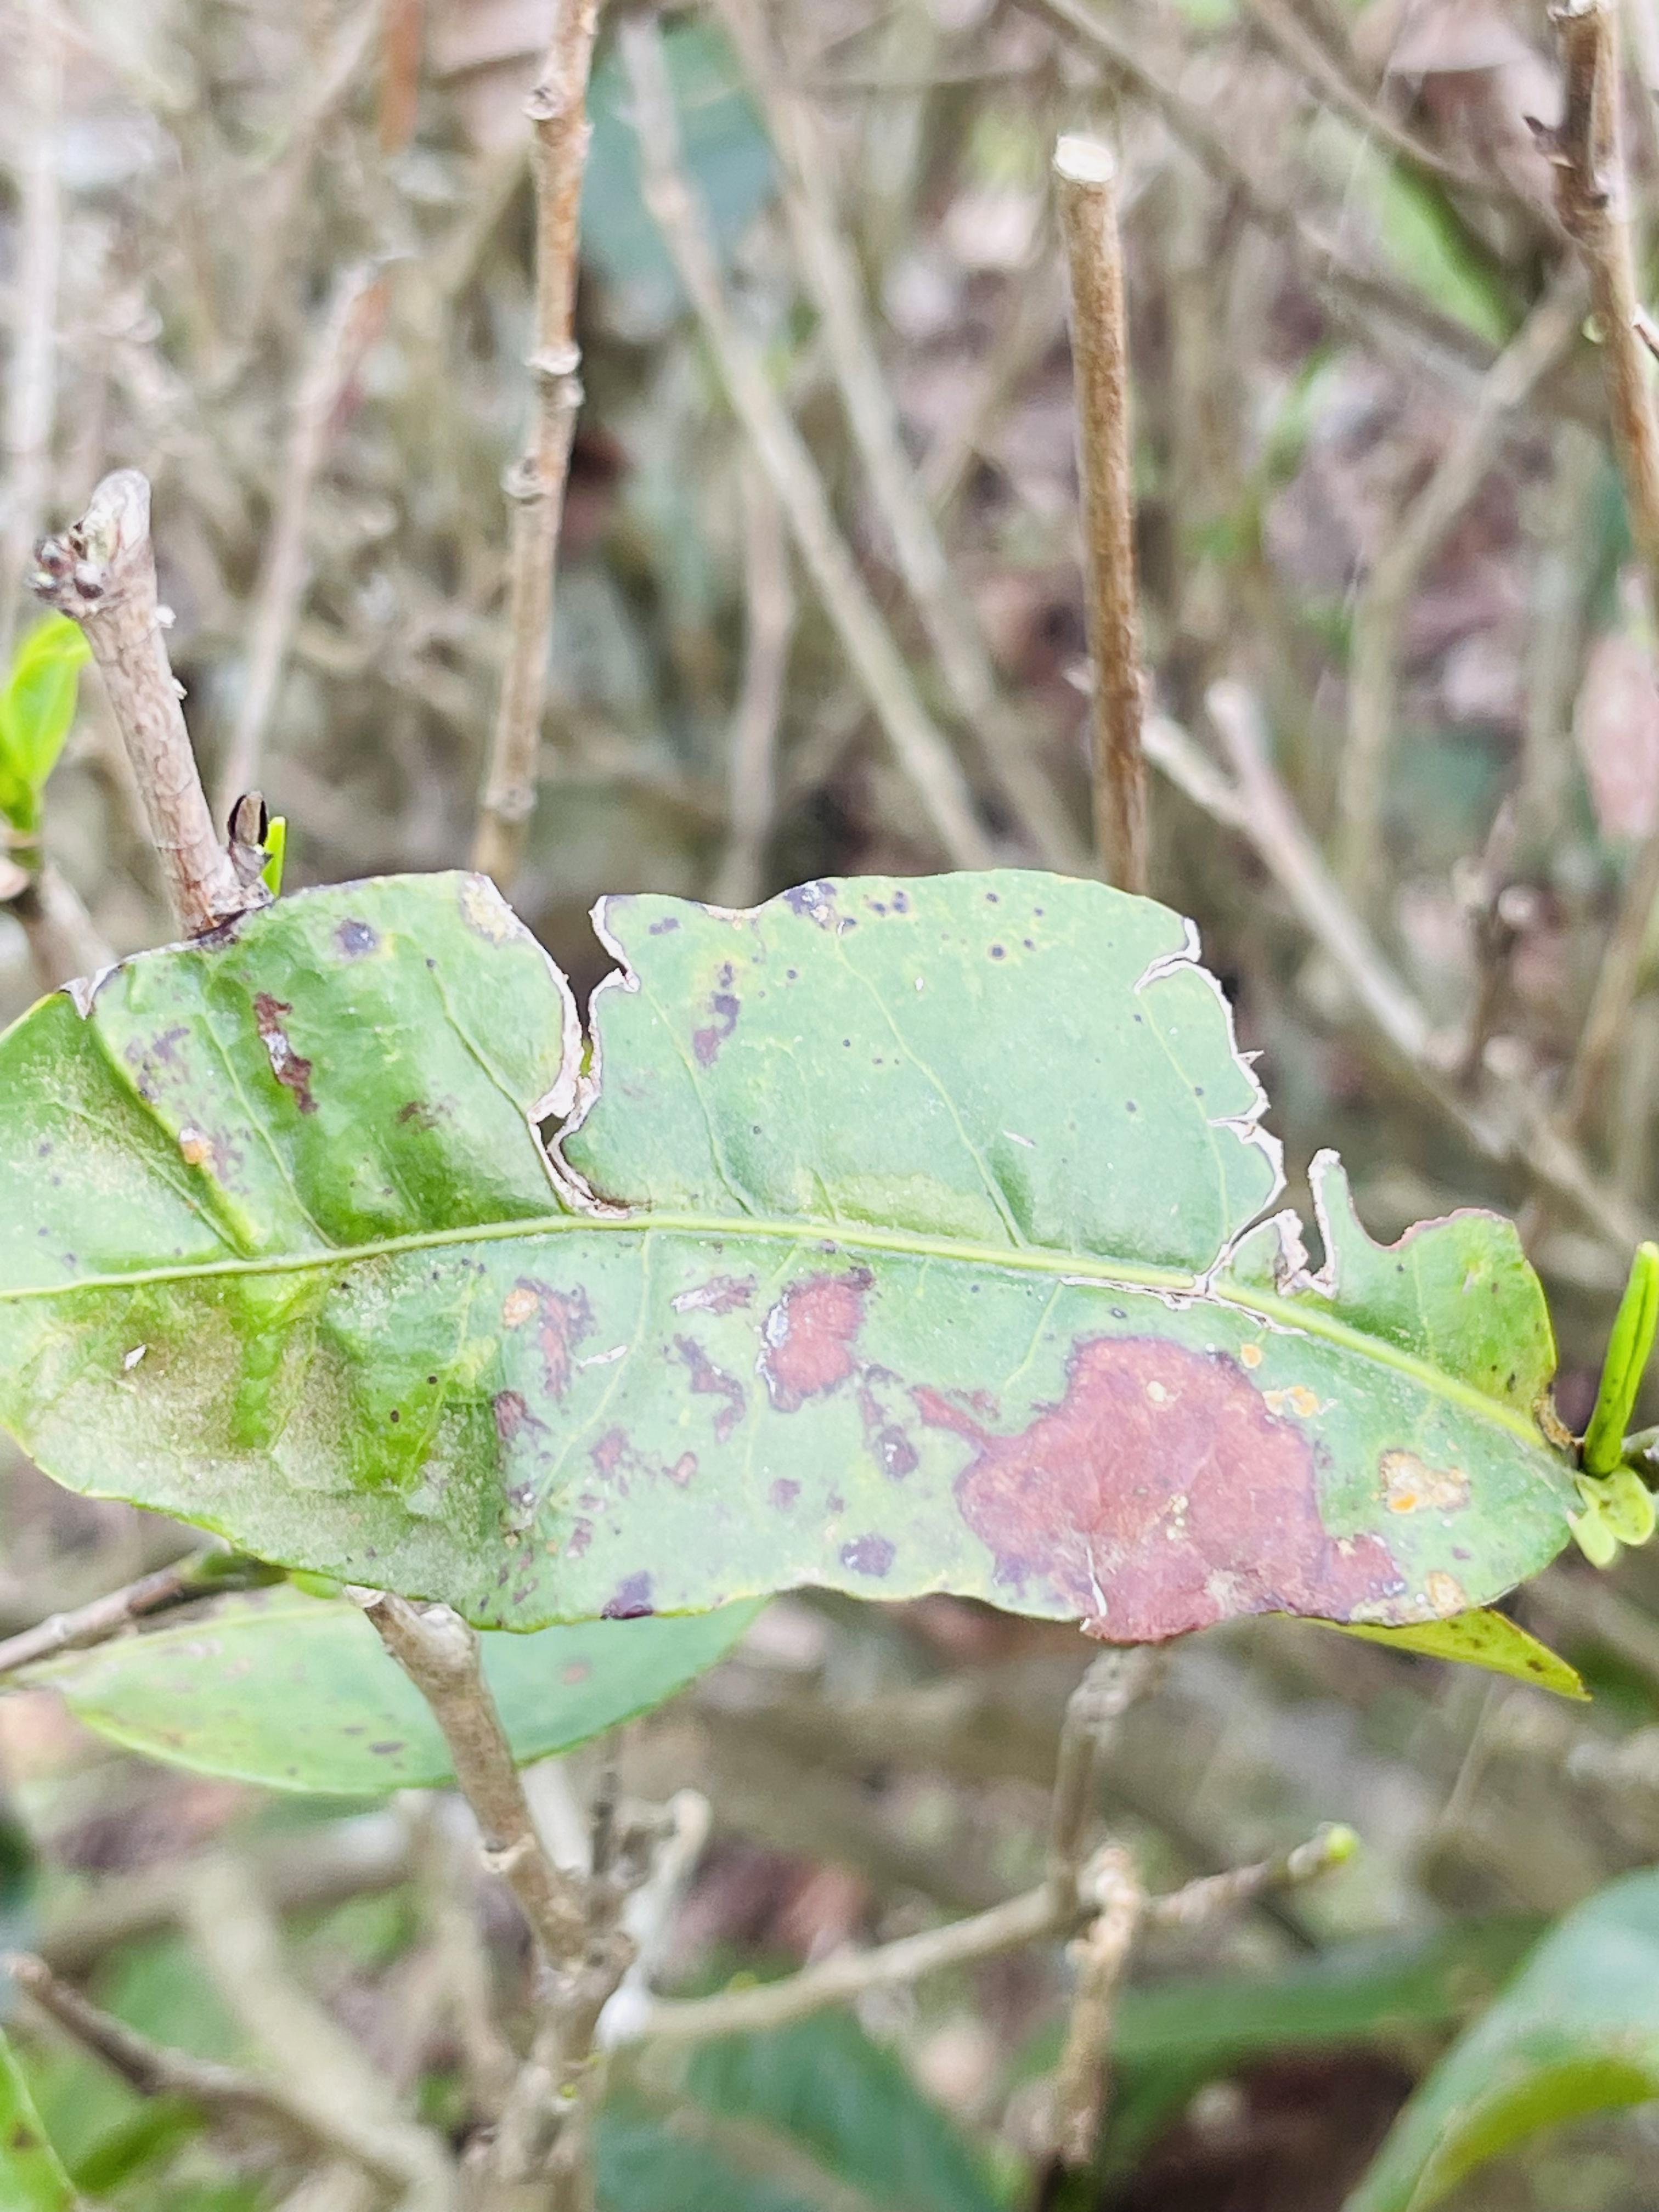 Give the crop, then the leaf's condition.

tea, blight
